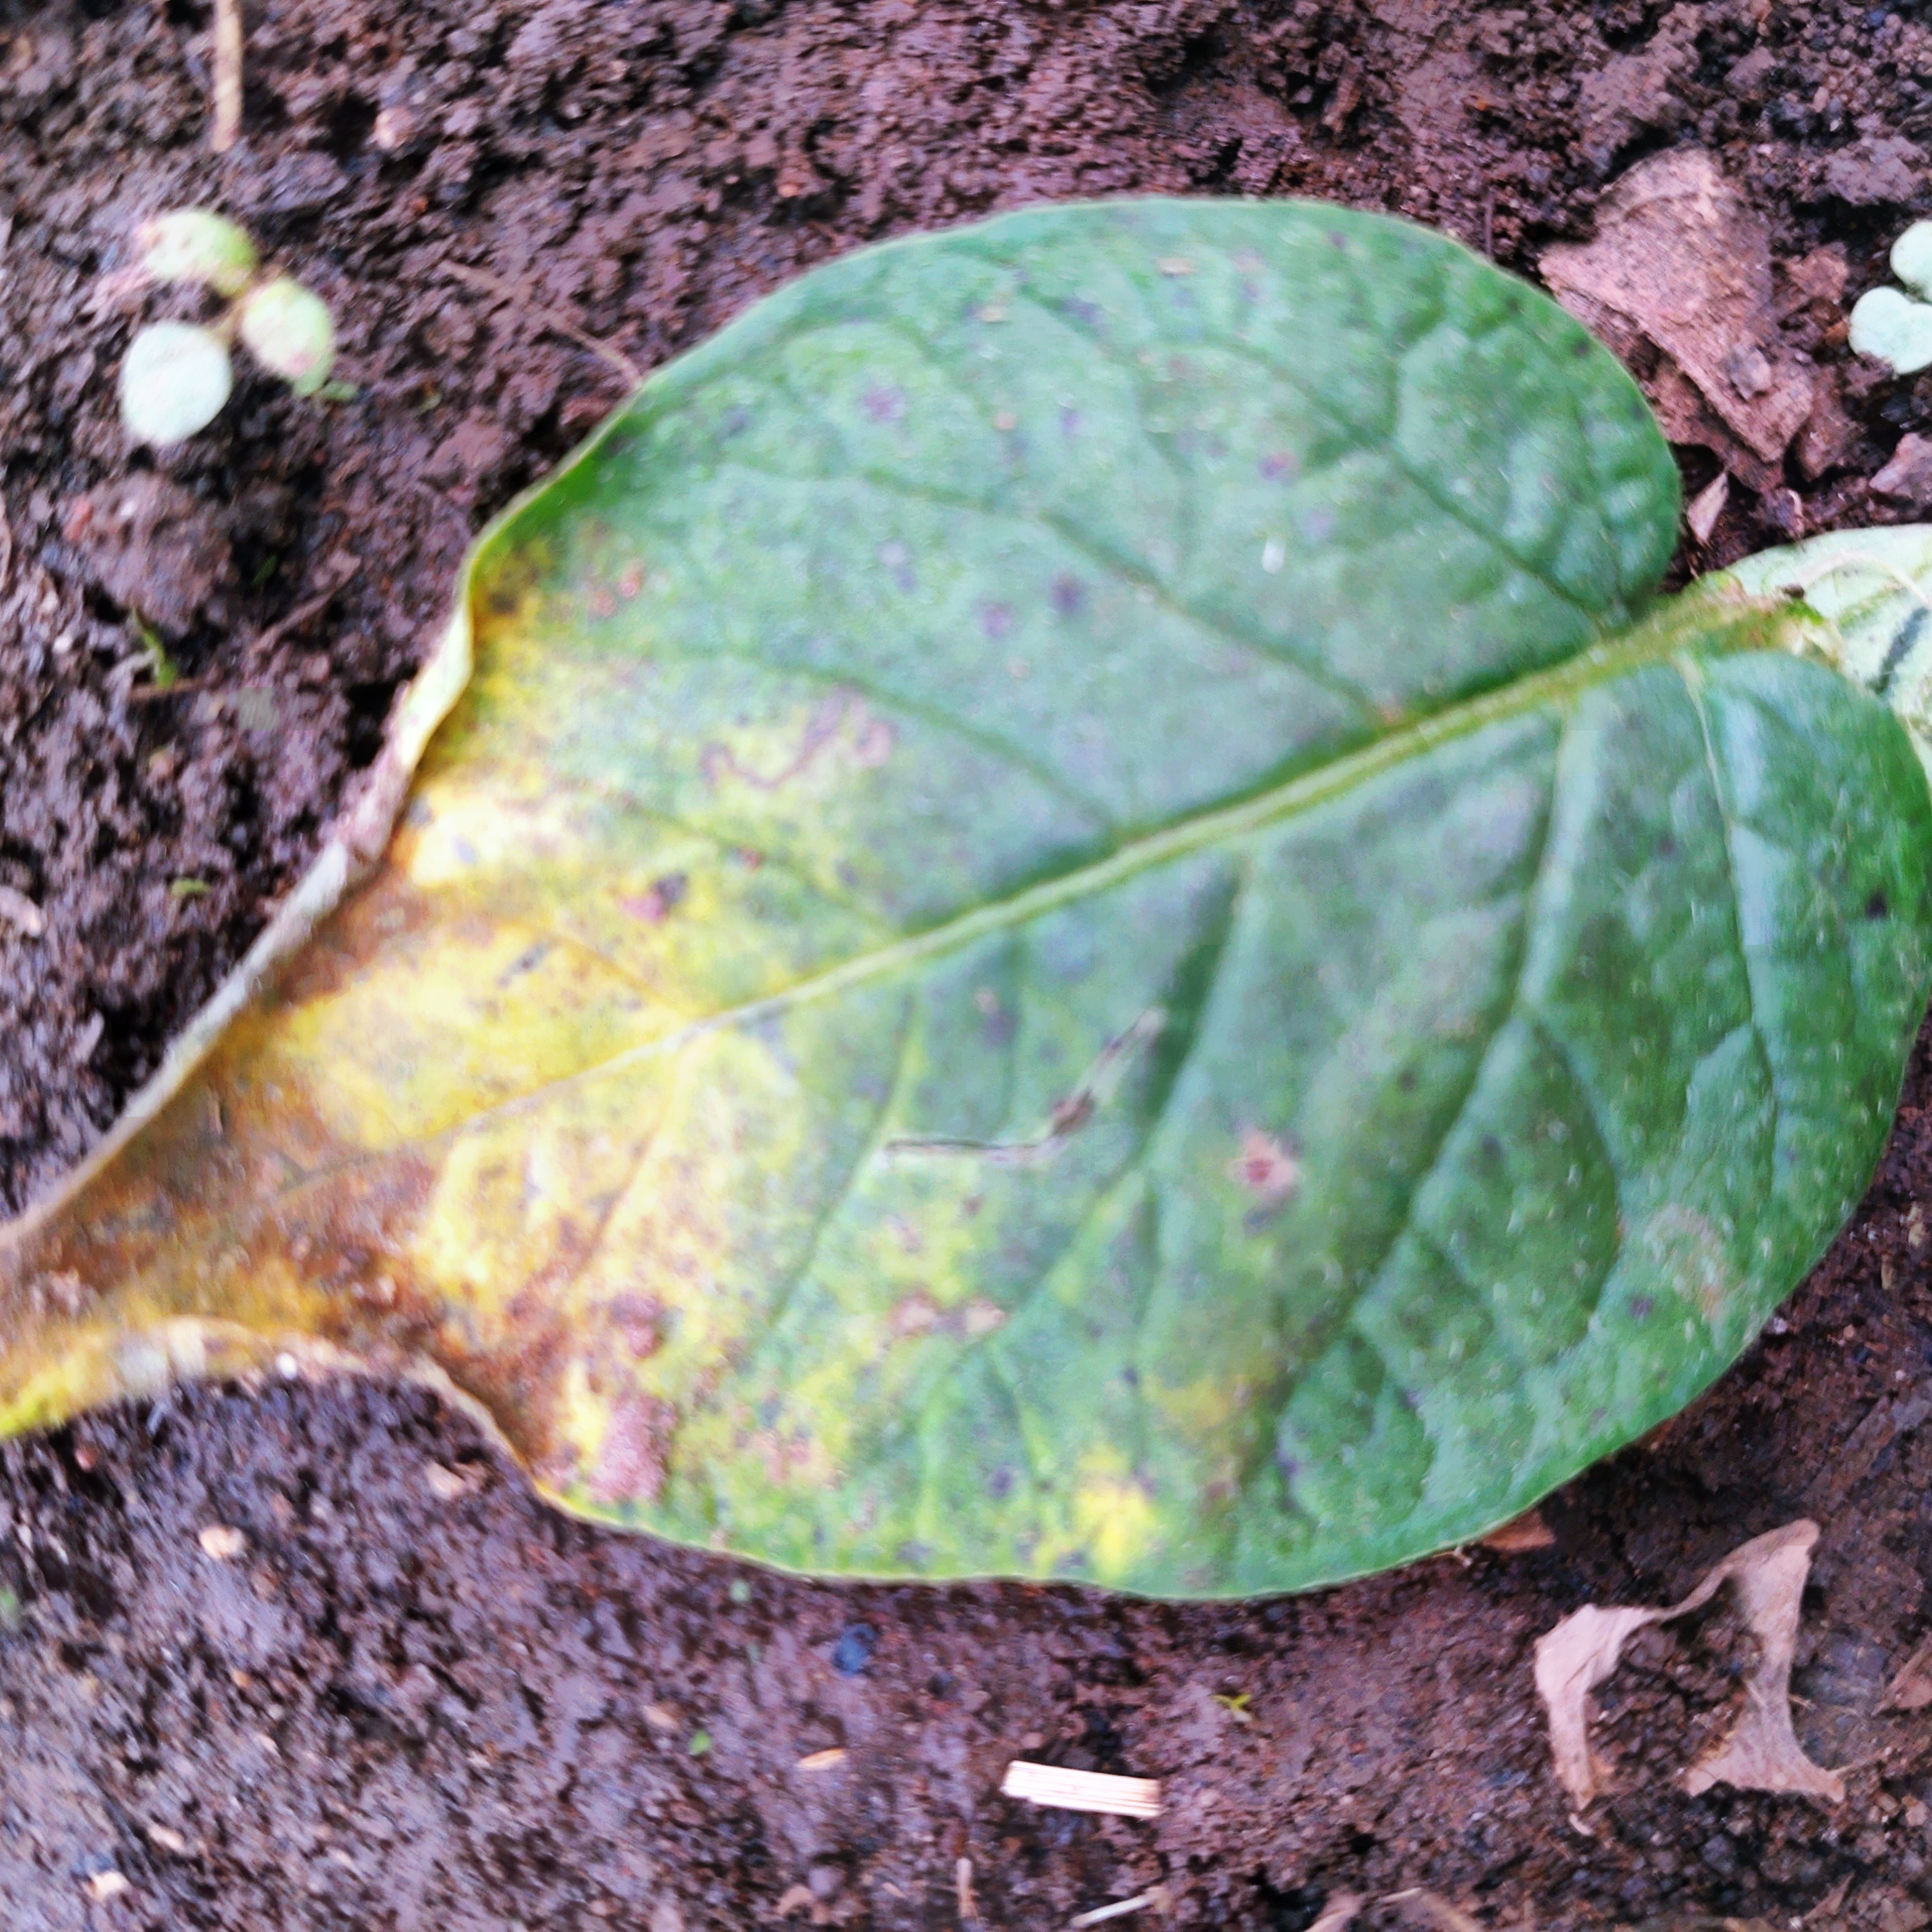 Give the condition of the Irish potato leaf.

late blight
